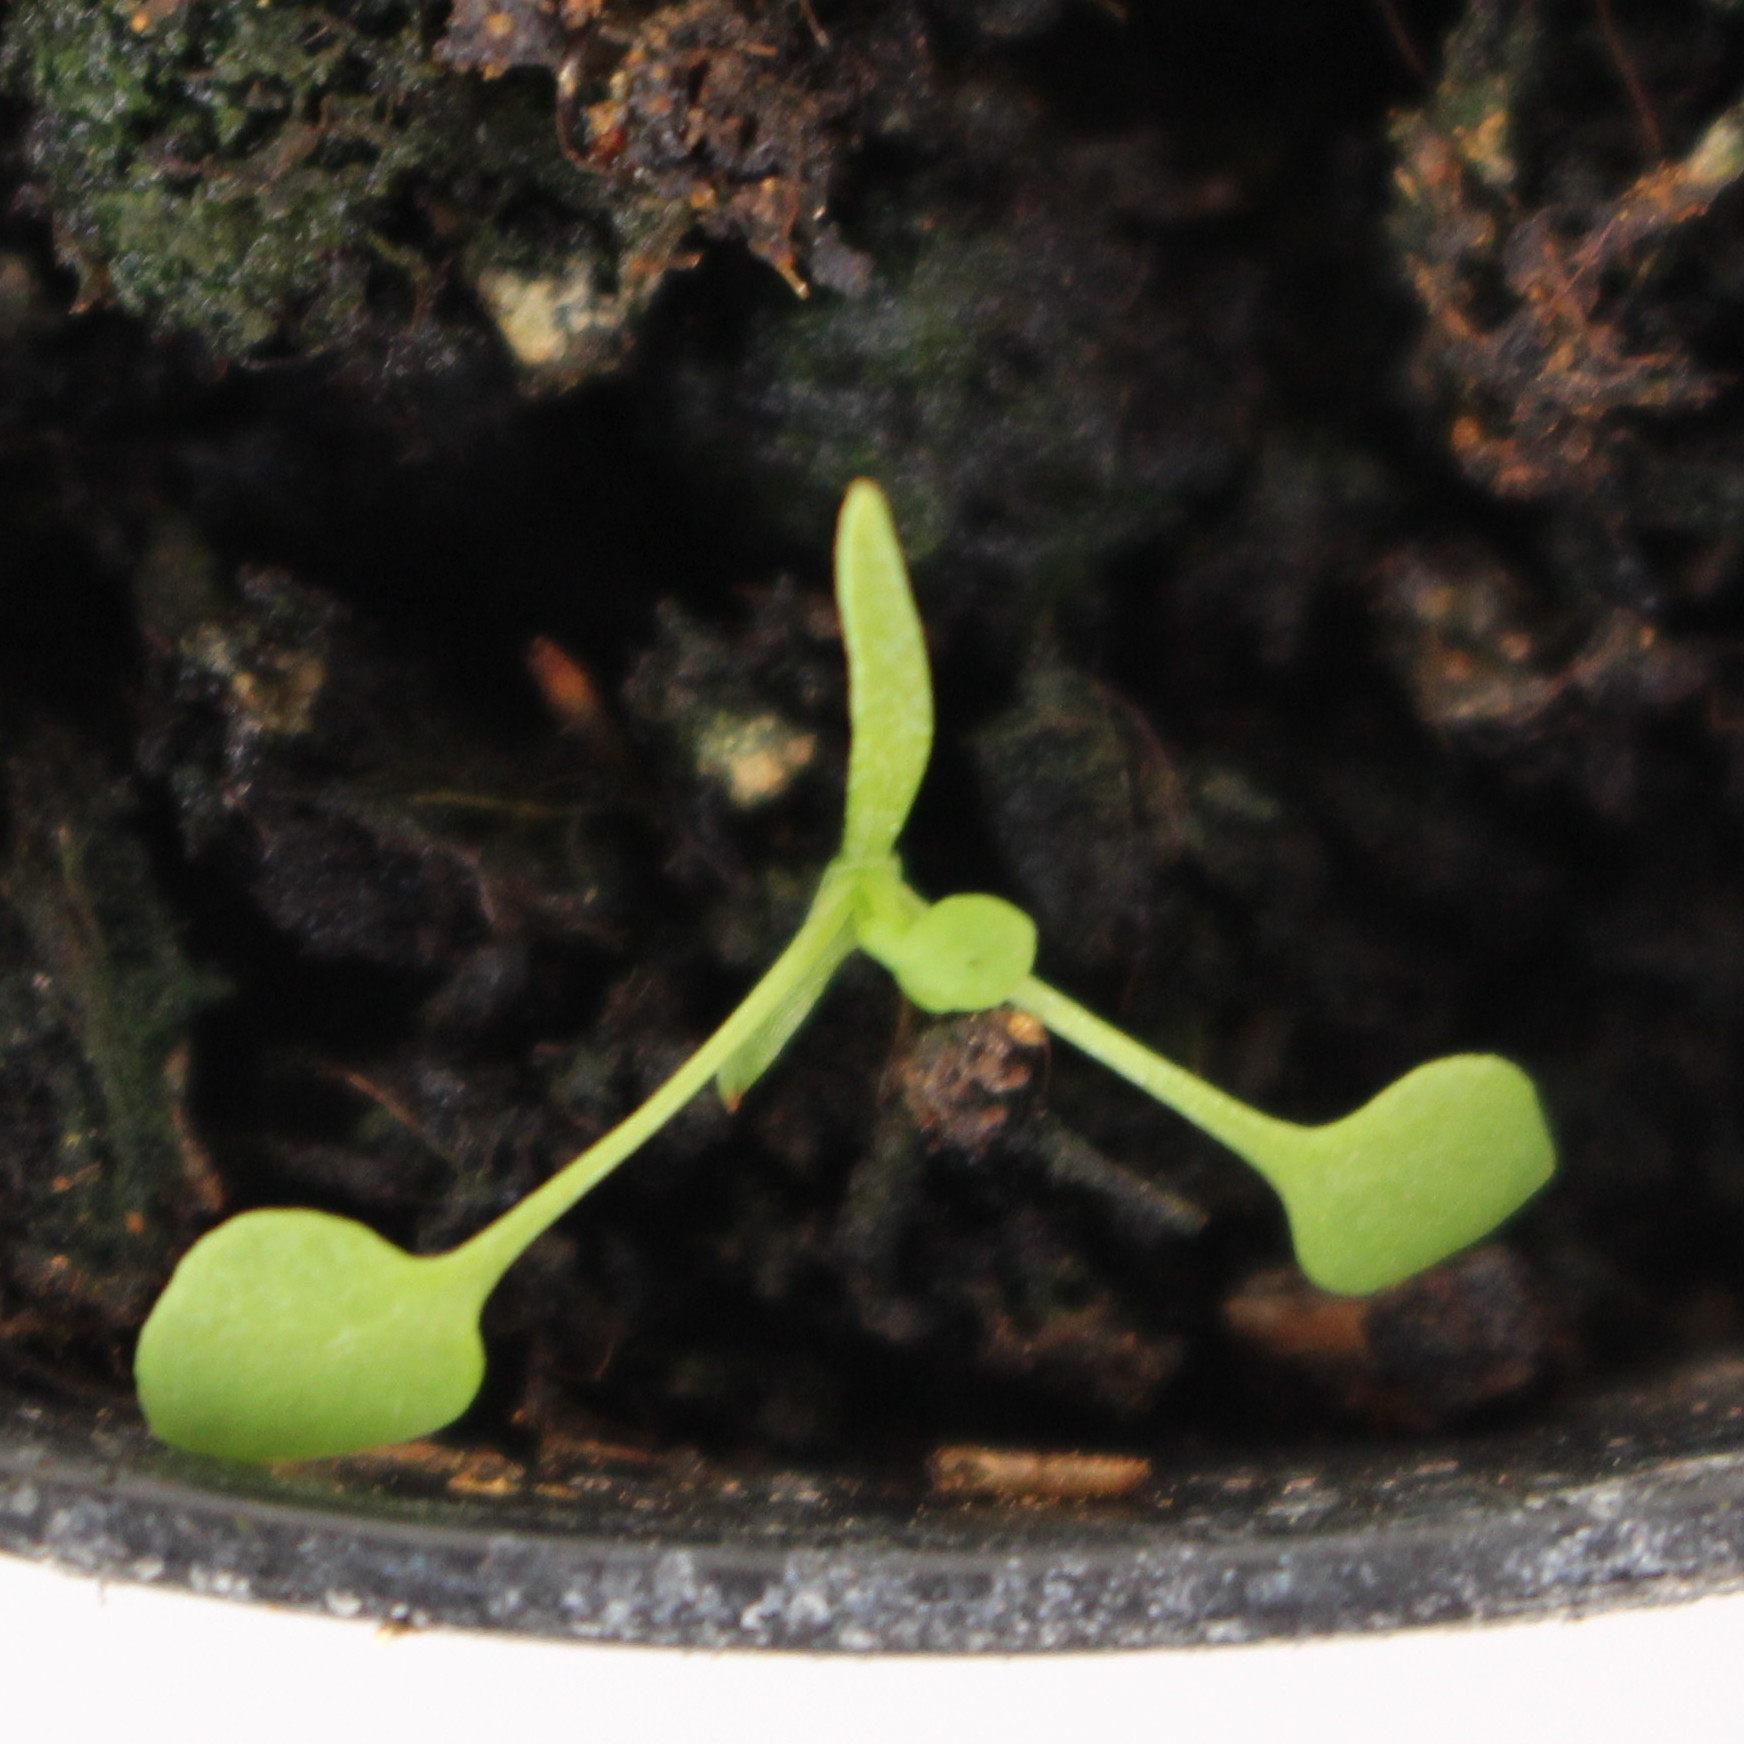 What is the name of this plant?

Papaver rhoeas
